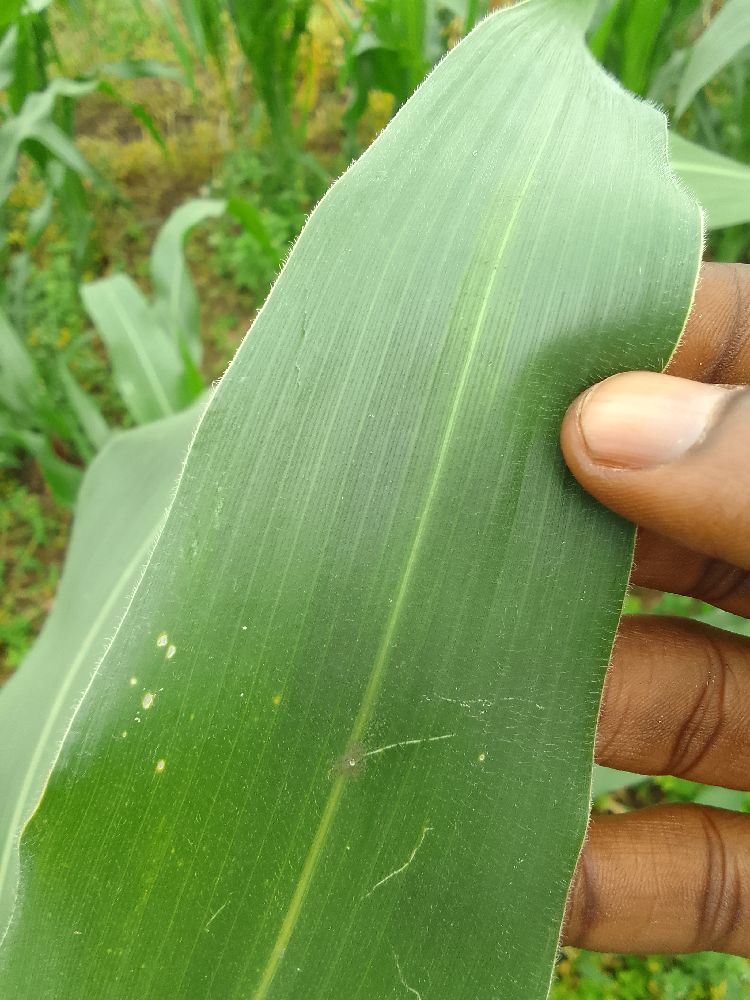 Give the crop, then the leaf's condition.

maize, healthy
